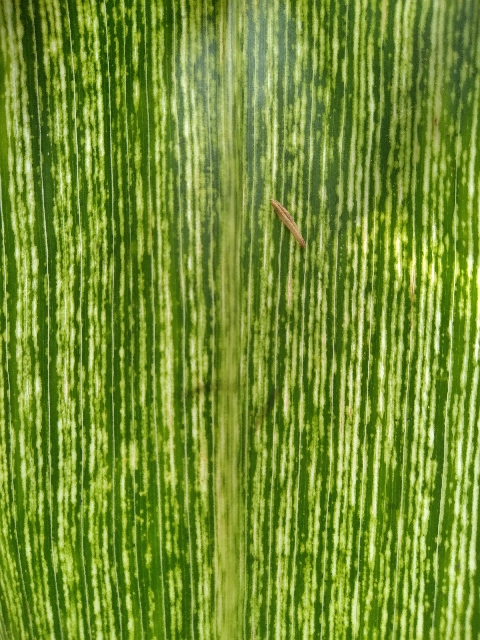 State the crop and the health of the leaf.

maize, maize streak virus
